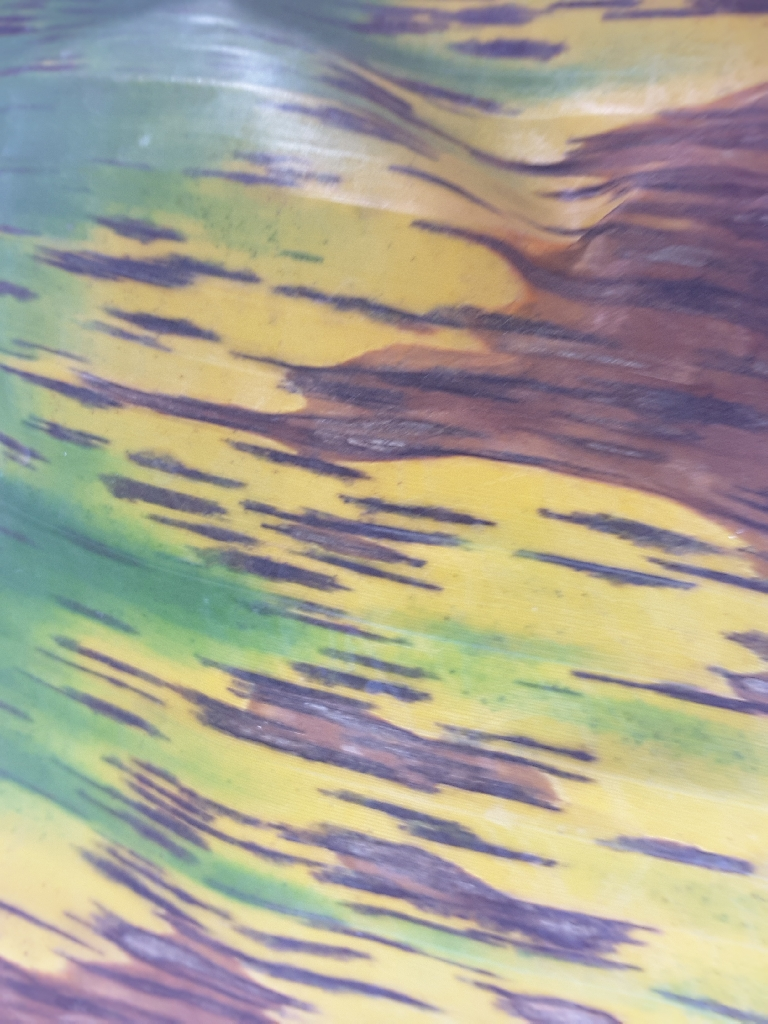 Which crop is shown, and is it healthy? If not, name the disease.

banana, black sigatoka
